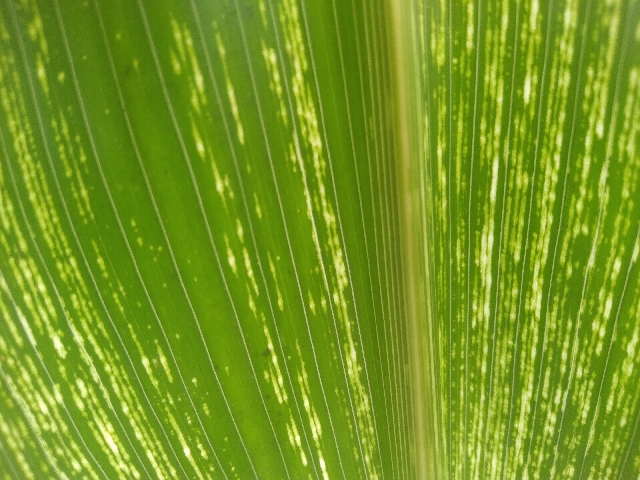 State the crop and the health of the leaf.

maize, maize streak virus
